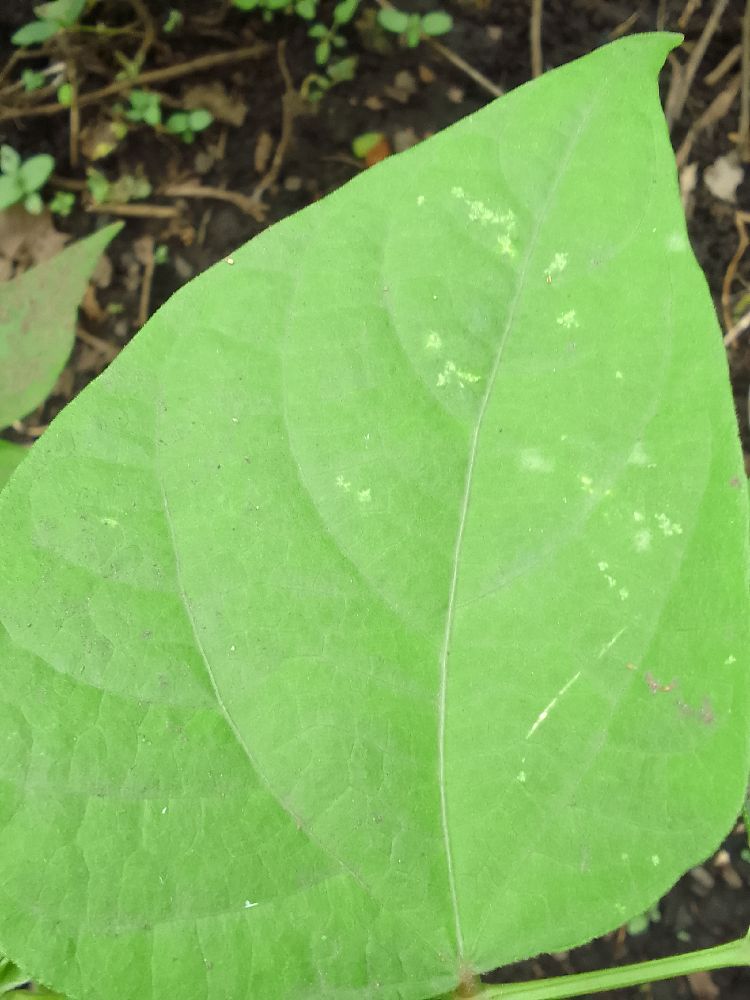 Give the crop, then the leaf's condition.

common bean, healthy
